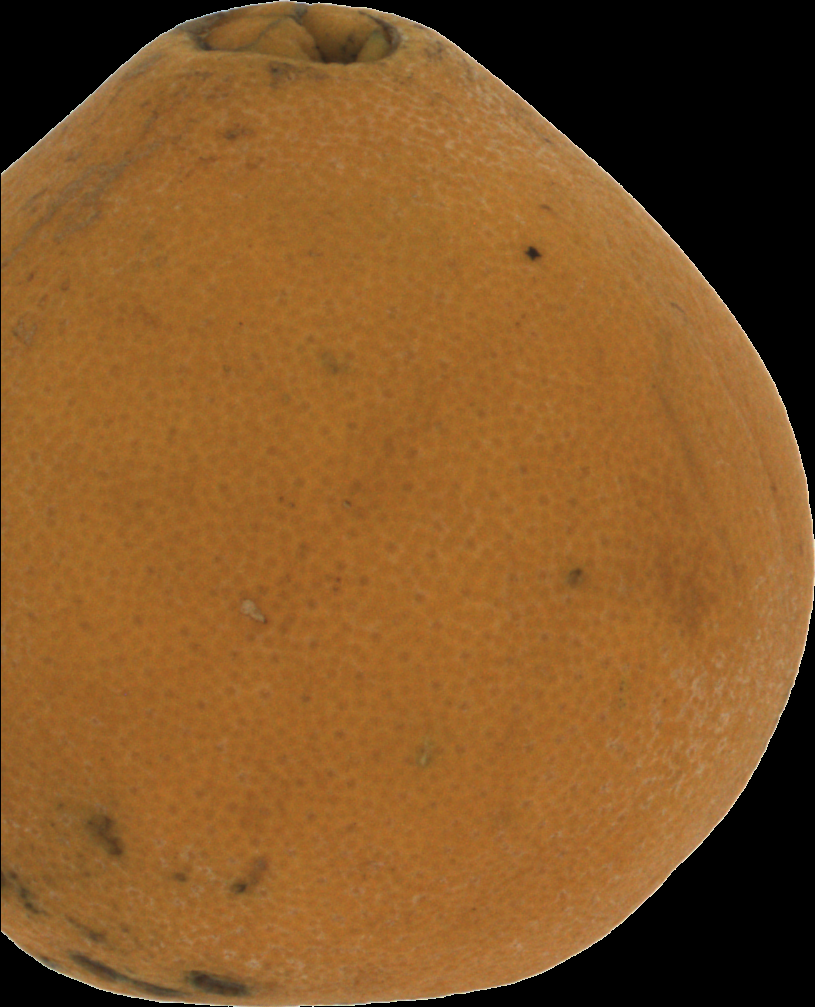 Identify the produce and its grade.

orange, bad
